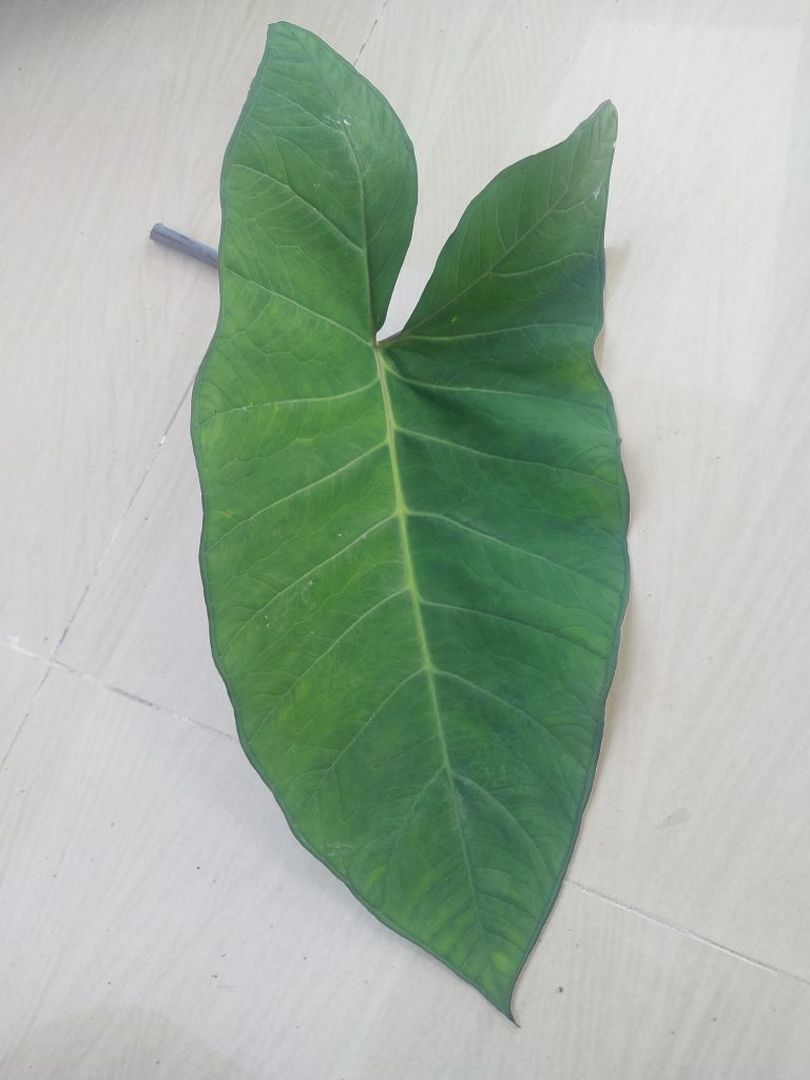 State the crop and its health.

taro, healthy
